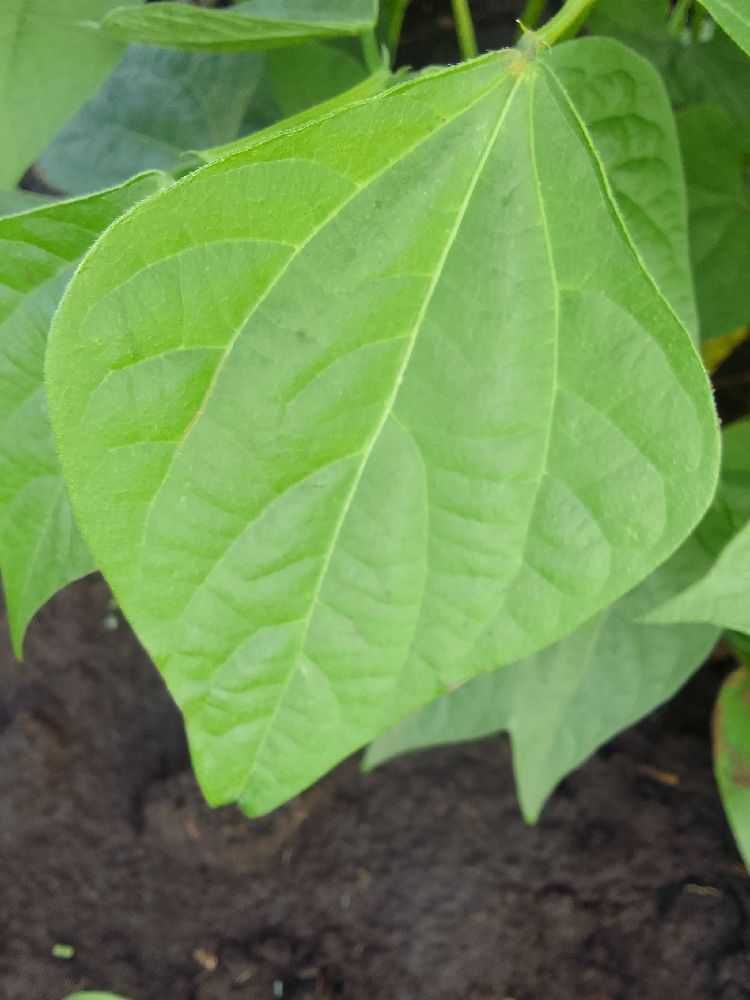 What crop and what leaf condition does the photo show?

common bean, healthy
